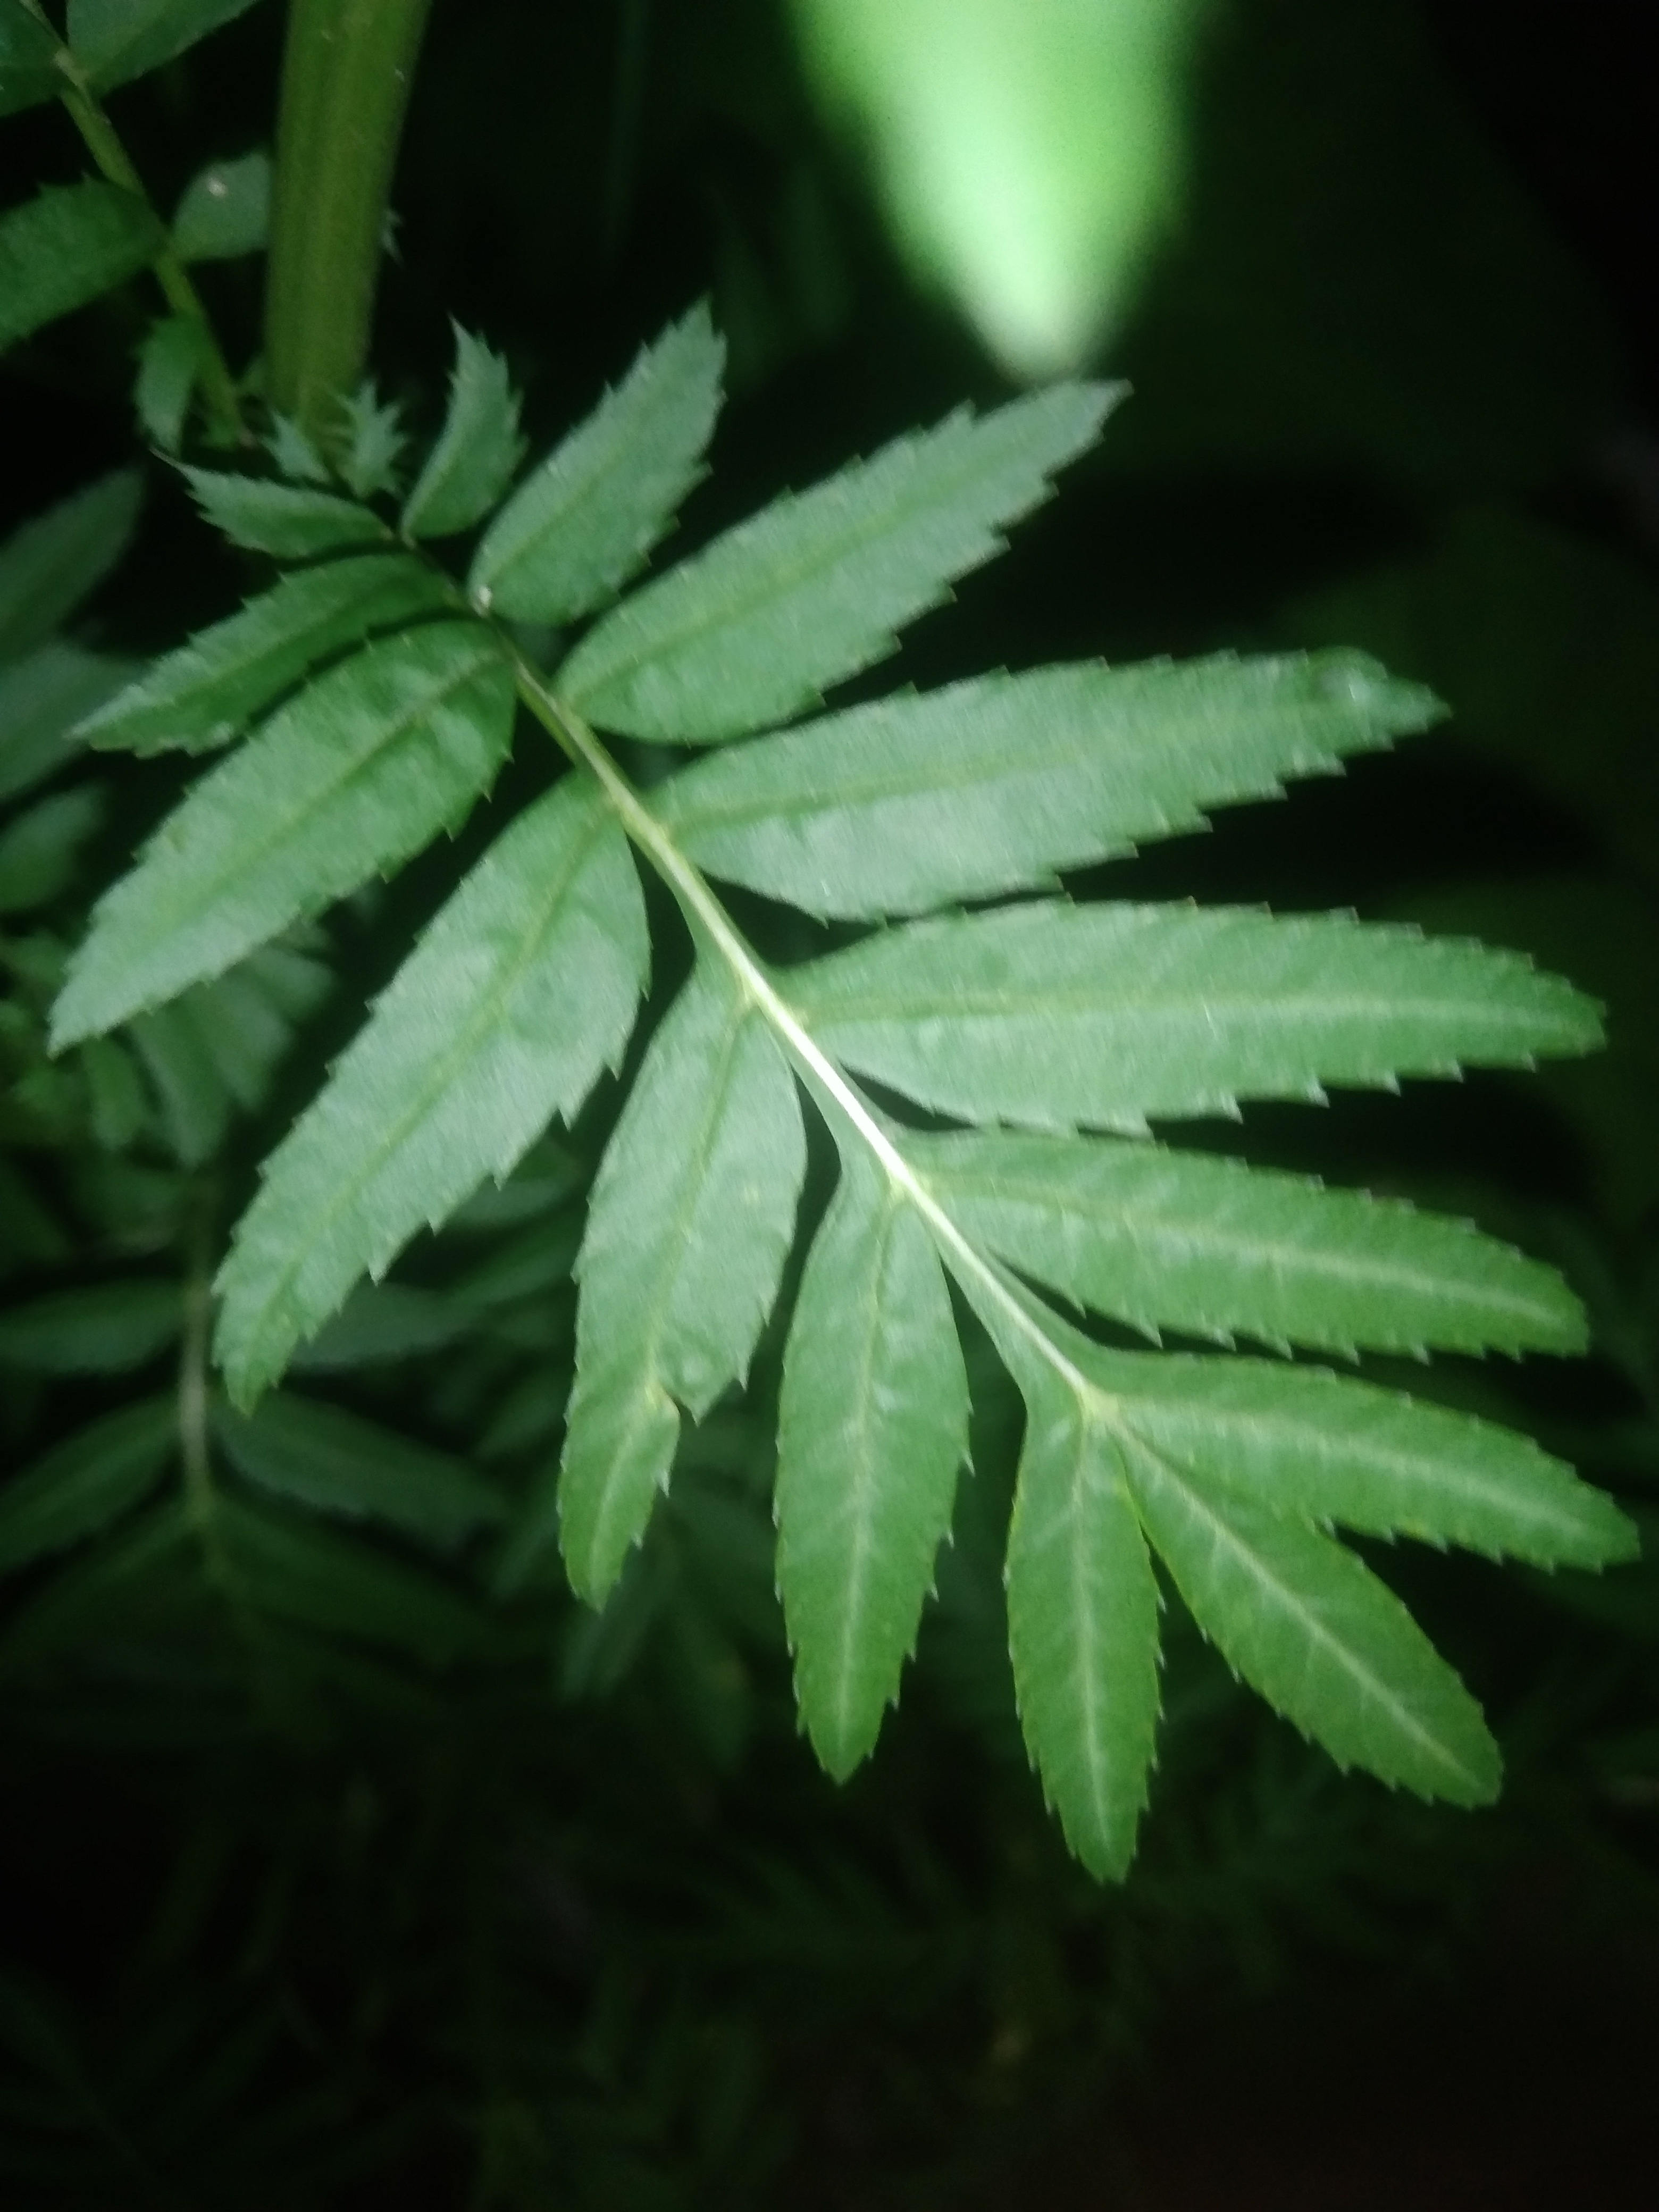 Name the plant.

marigold
